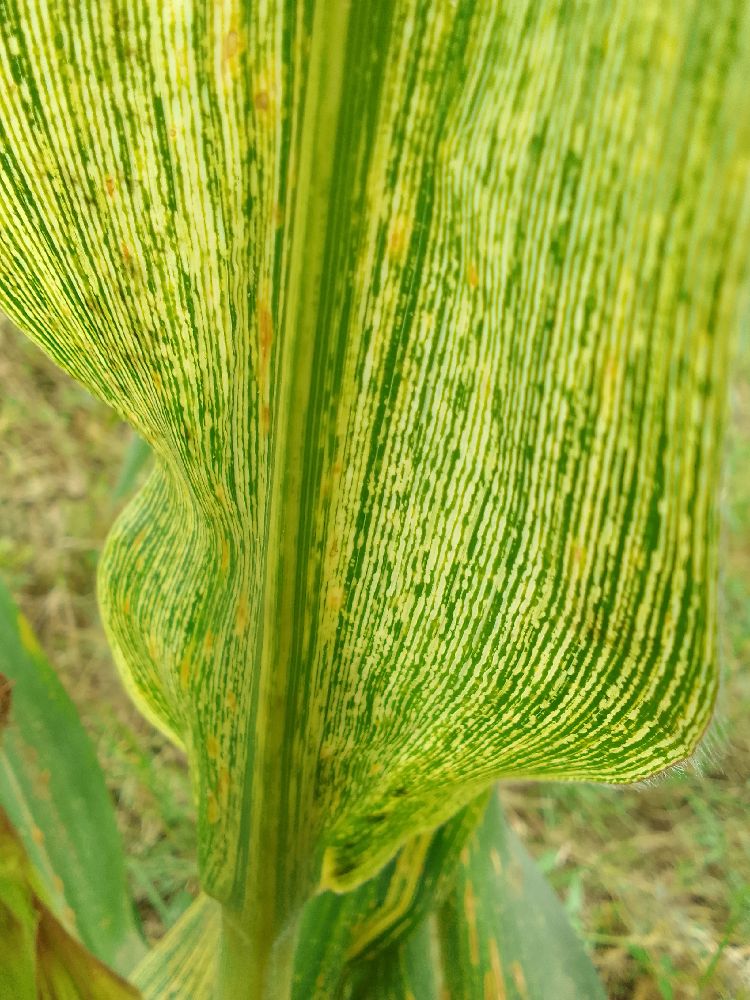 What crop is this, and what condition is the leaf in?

maize, maize streak virus
